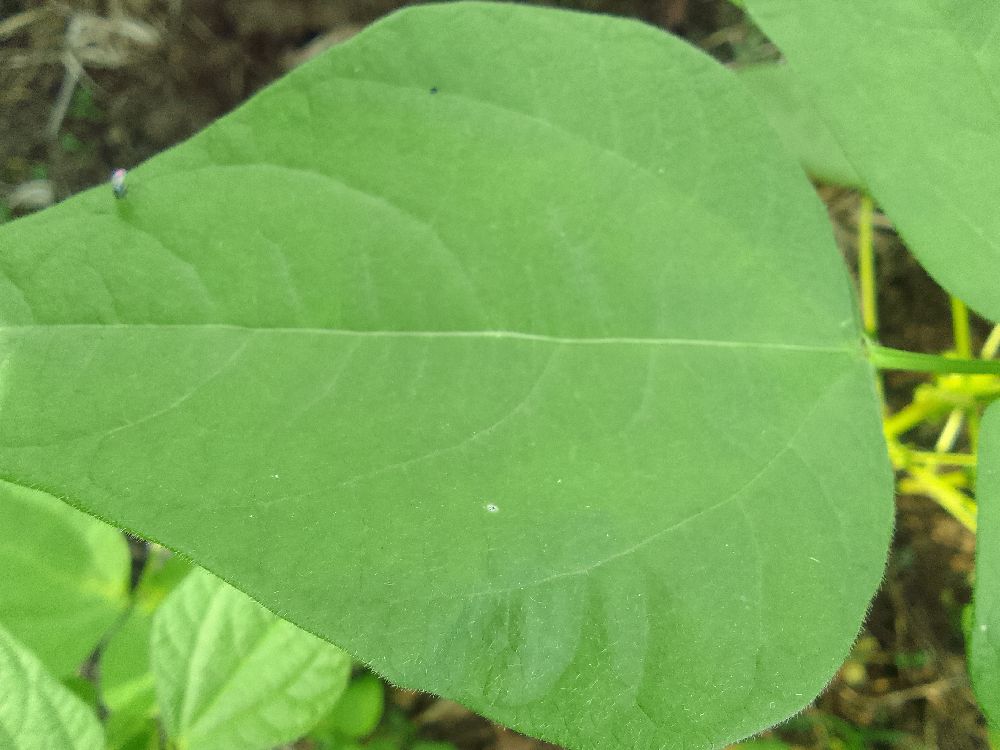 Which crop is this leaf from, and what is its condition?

common bean, healthy
